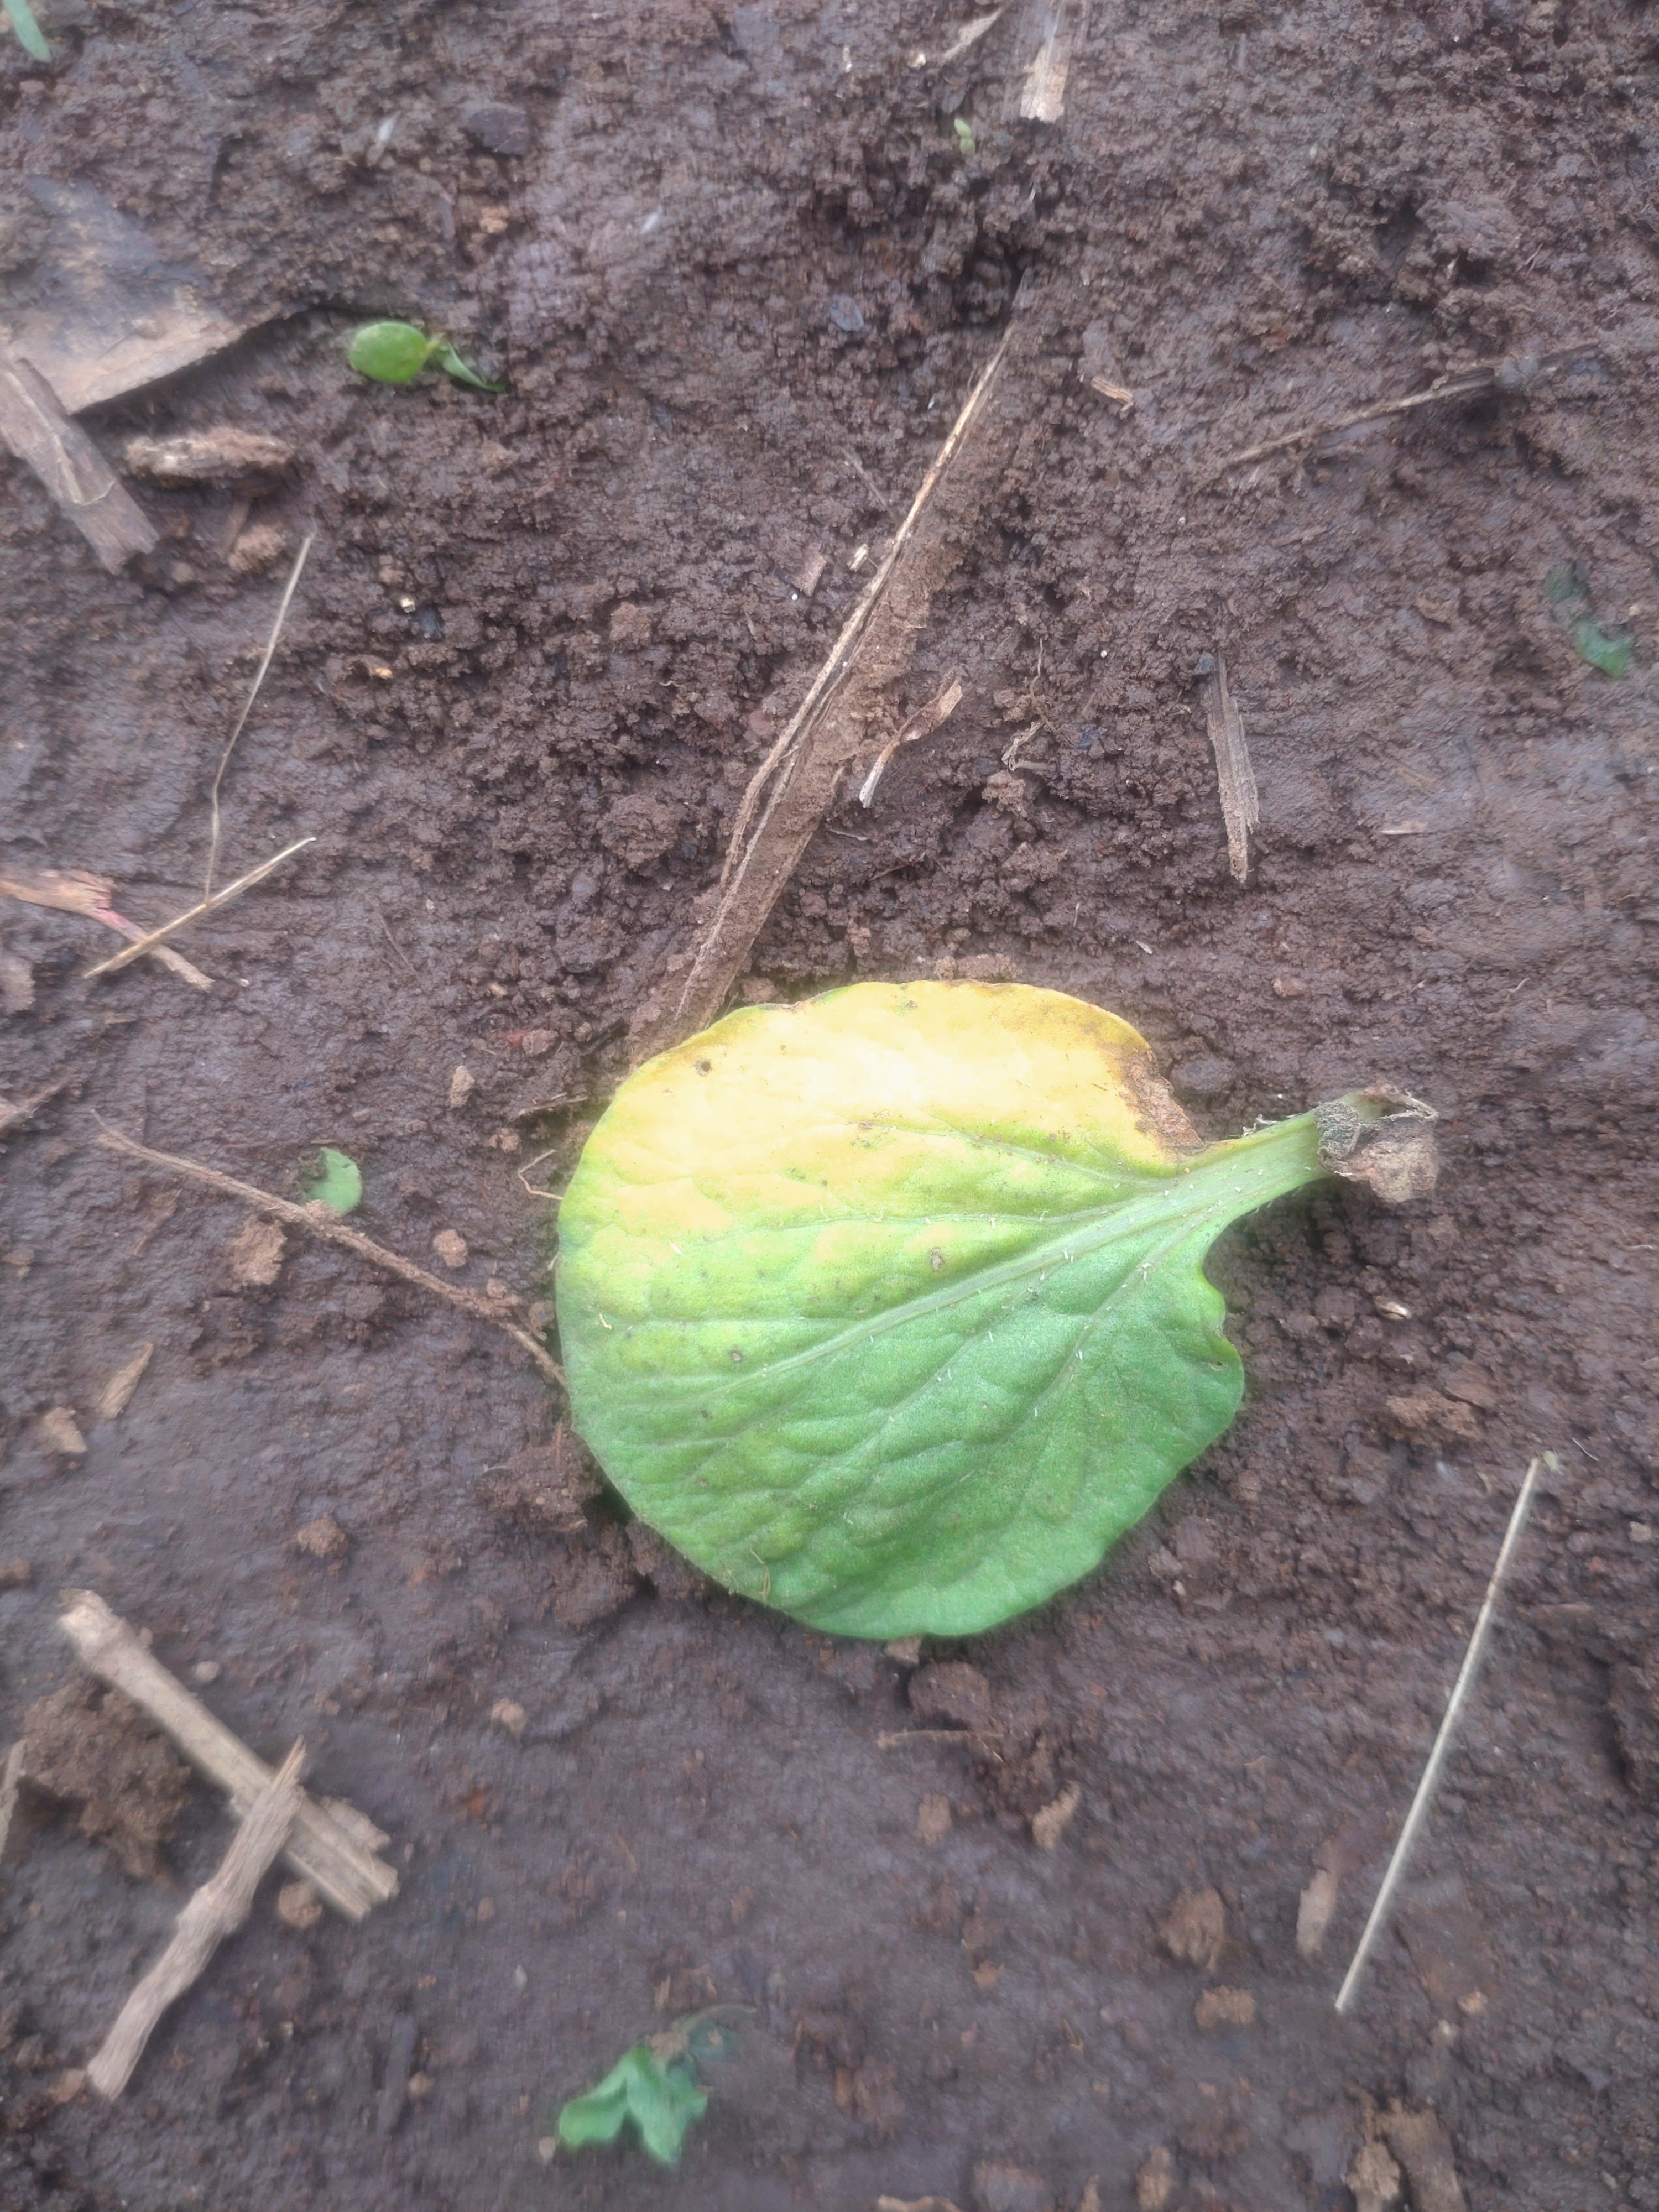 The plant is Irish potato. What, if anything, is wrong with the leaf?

late blight
